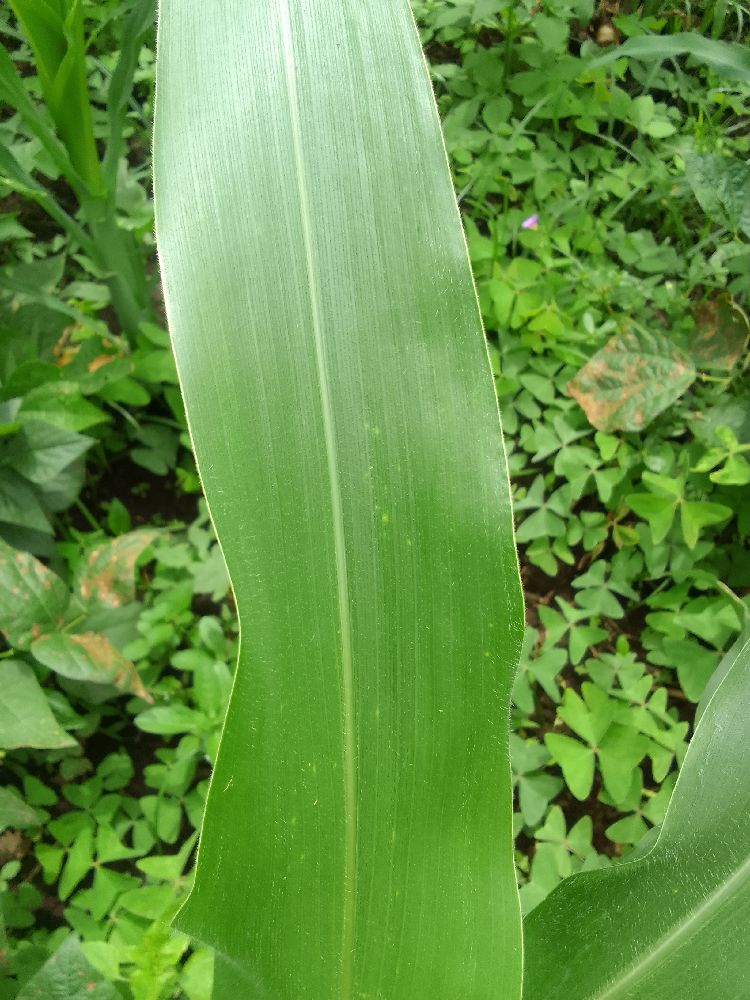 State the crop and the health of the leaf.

maize, healthy
